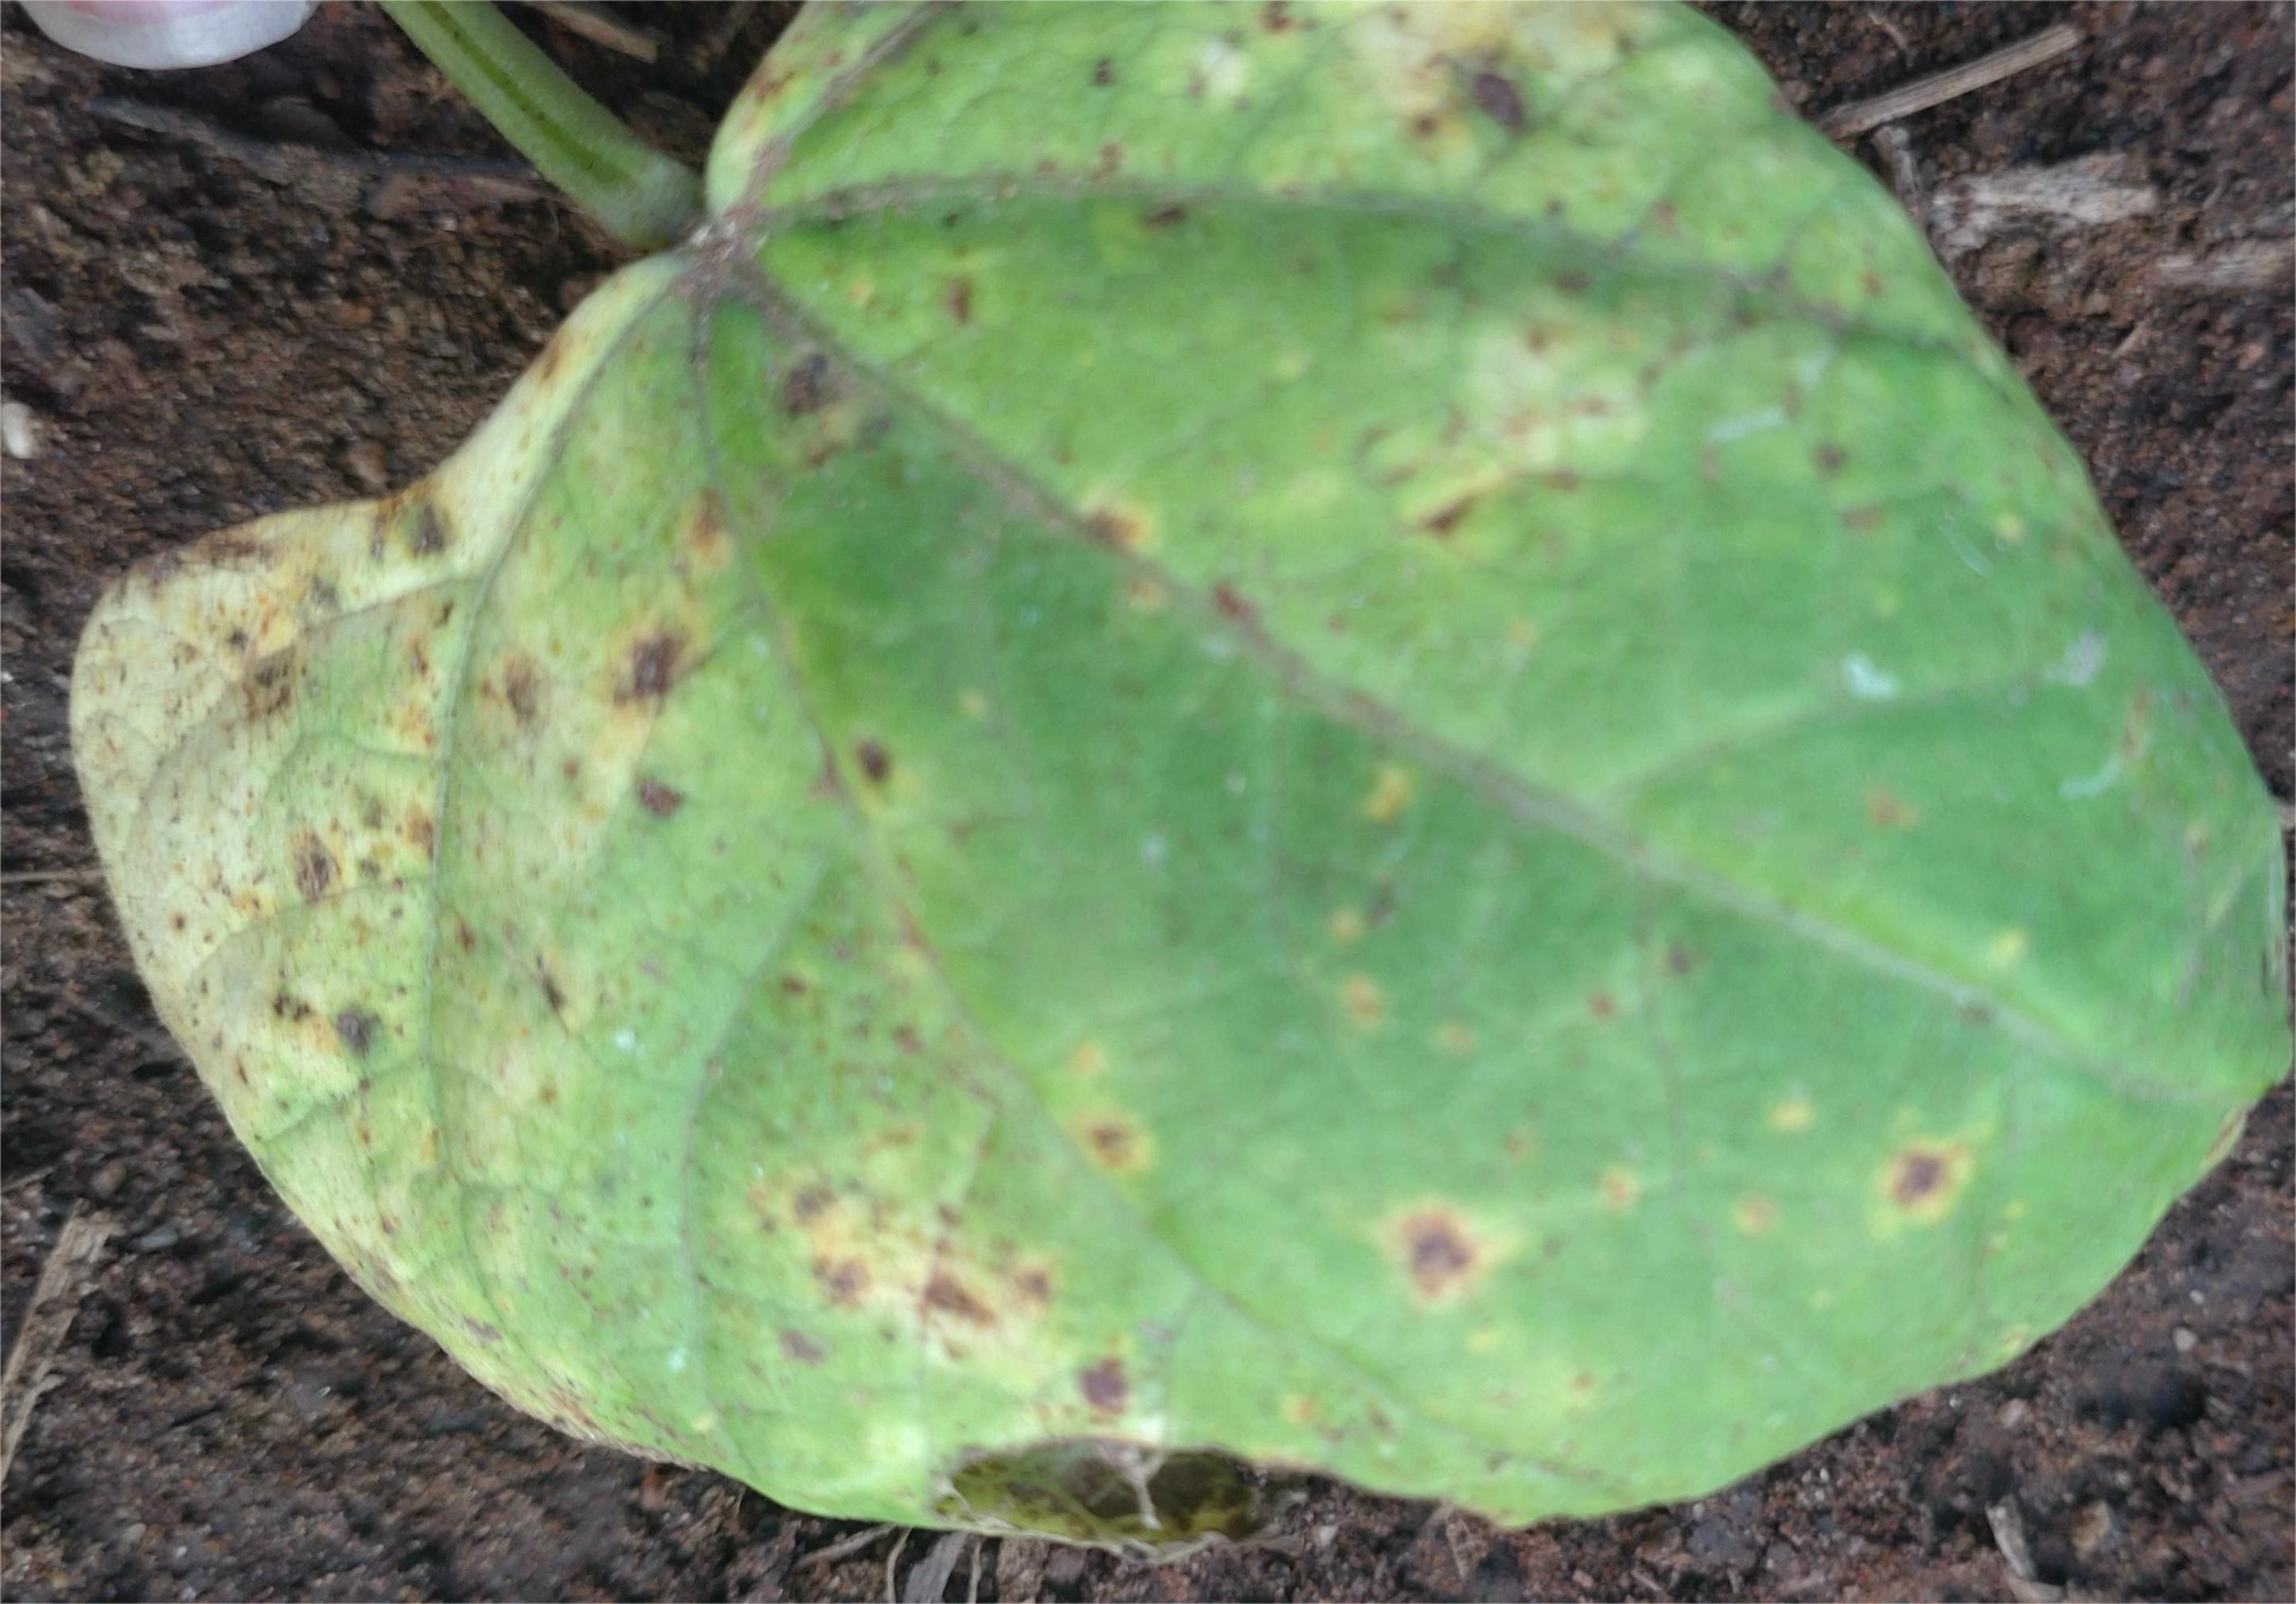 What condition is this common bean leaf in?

rust
